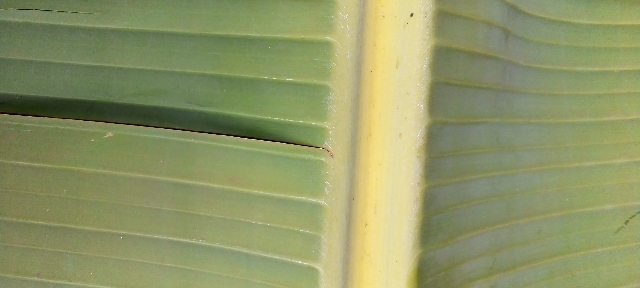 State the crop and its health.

banana, healthy
